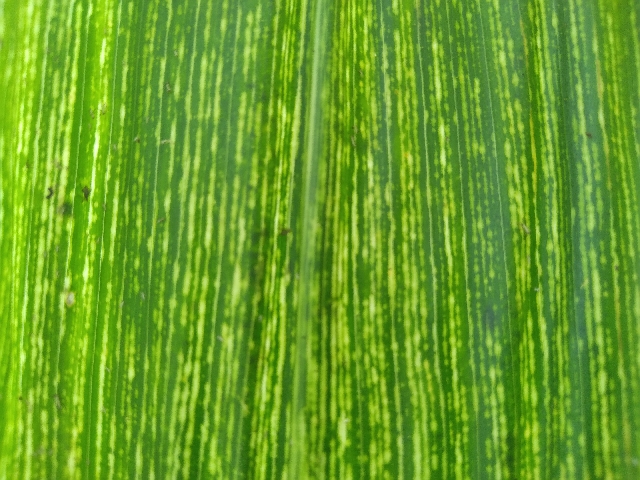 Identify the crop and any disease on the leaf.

maize, maize streak virus
